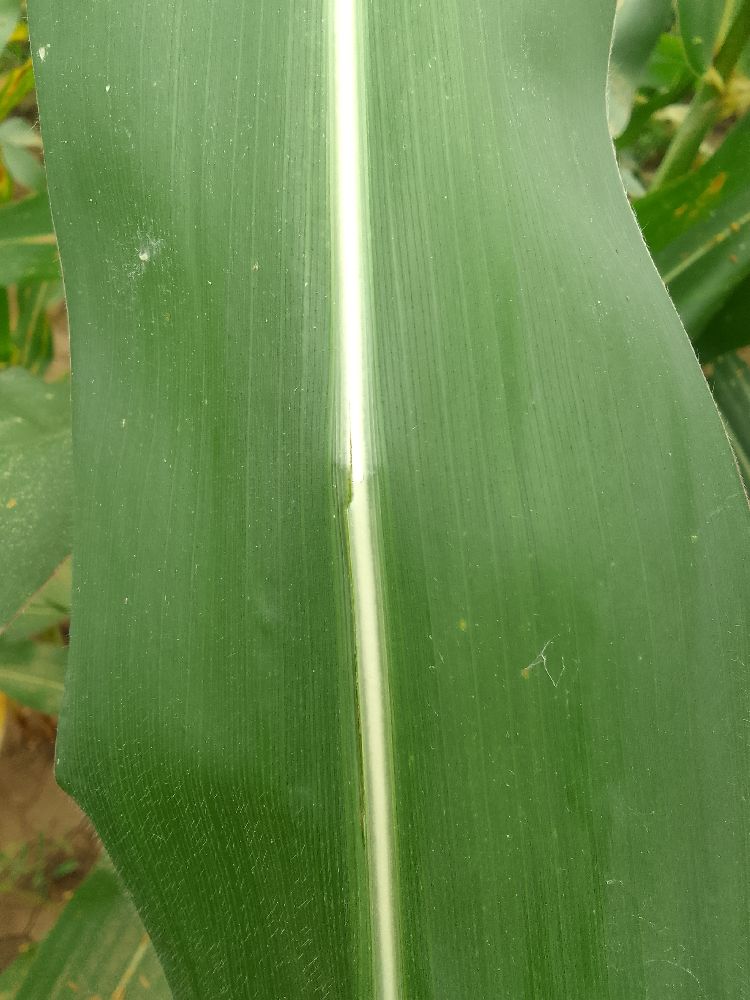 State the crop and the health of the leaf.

maize, healthy
